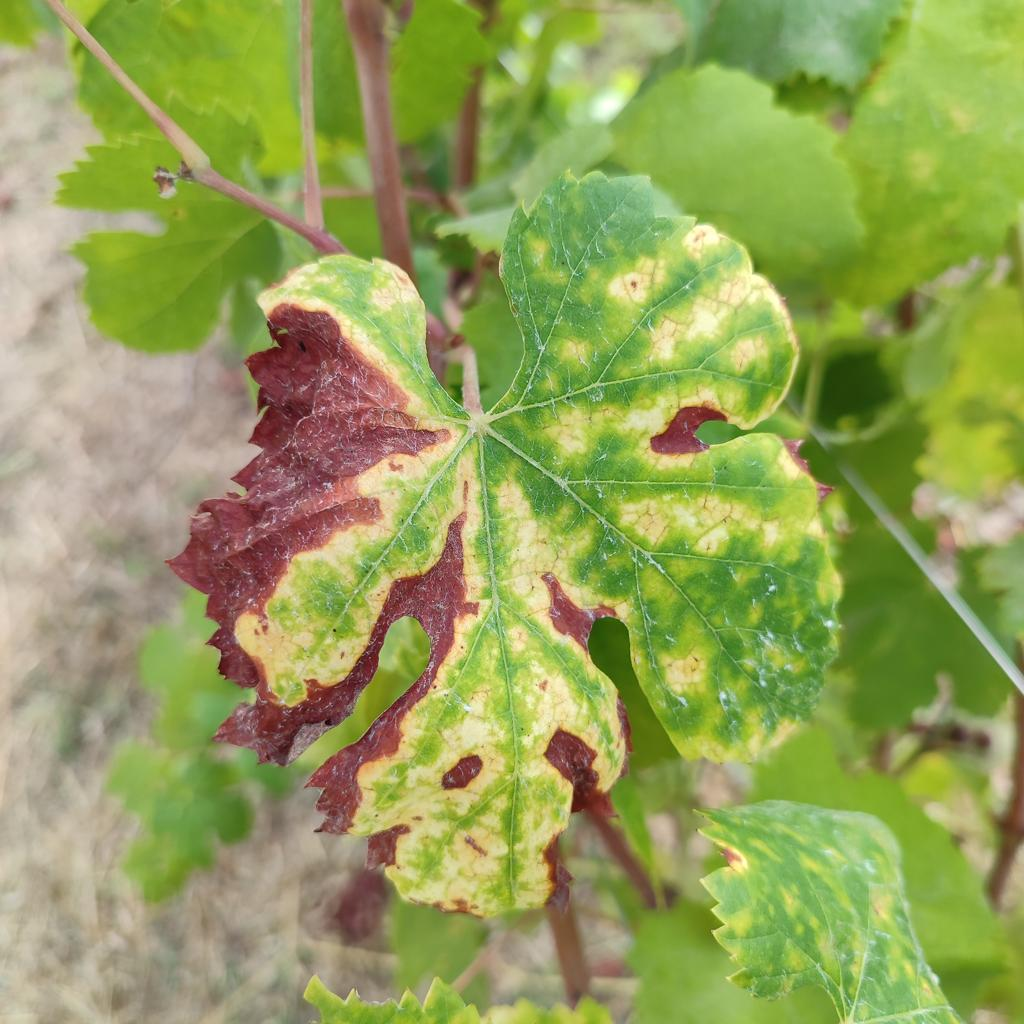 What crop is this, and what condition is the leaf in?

grapevine, esca complex
